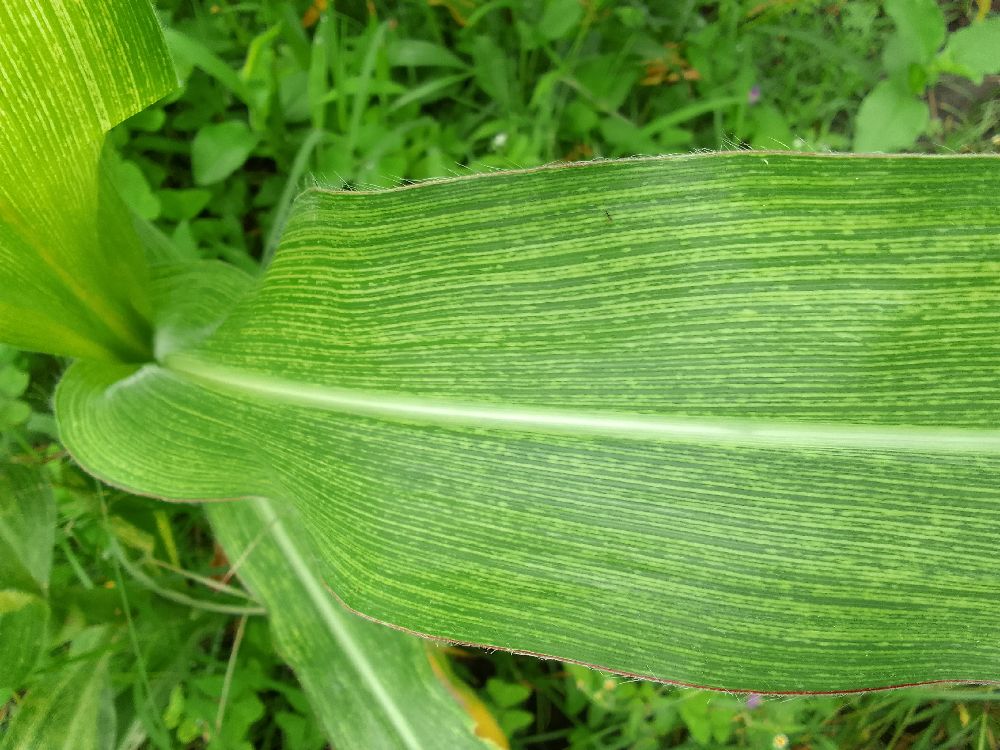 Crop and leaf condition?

maize, maize streak virus
